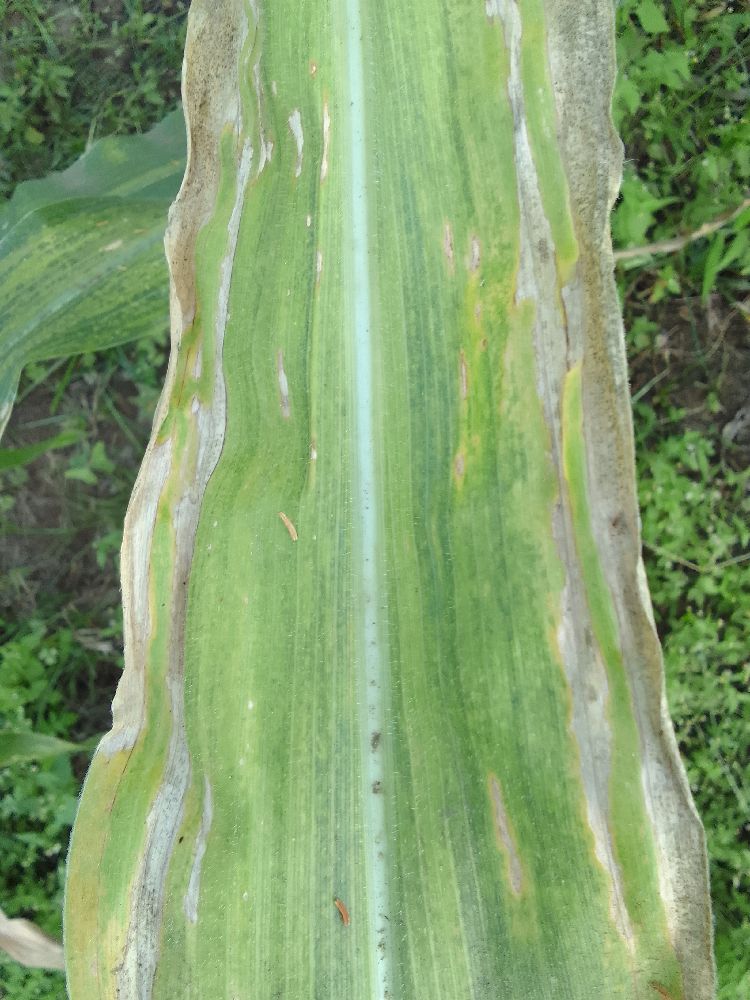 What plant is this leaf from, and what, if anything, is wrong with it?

maize, maize lethal necrosis
